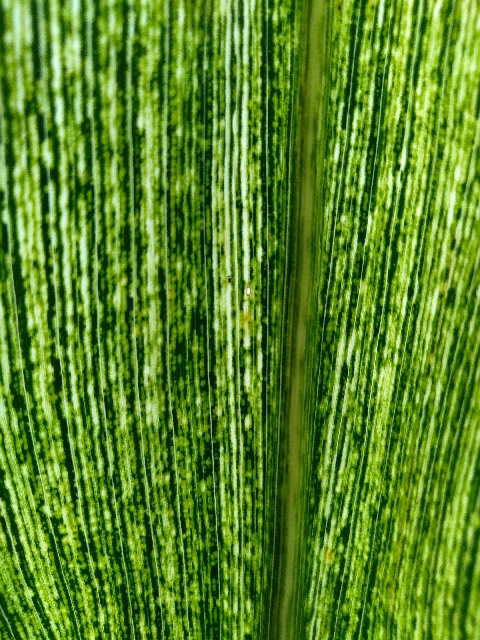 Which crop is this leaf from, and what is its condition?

maize, maize streak virus
